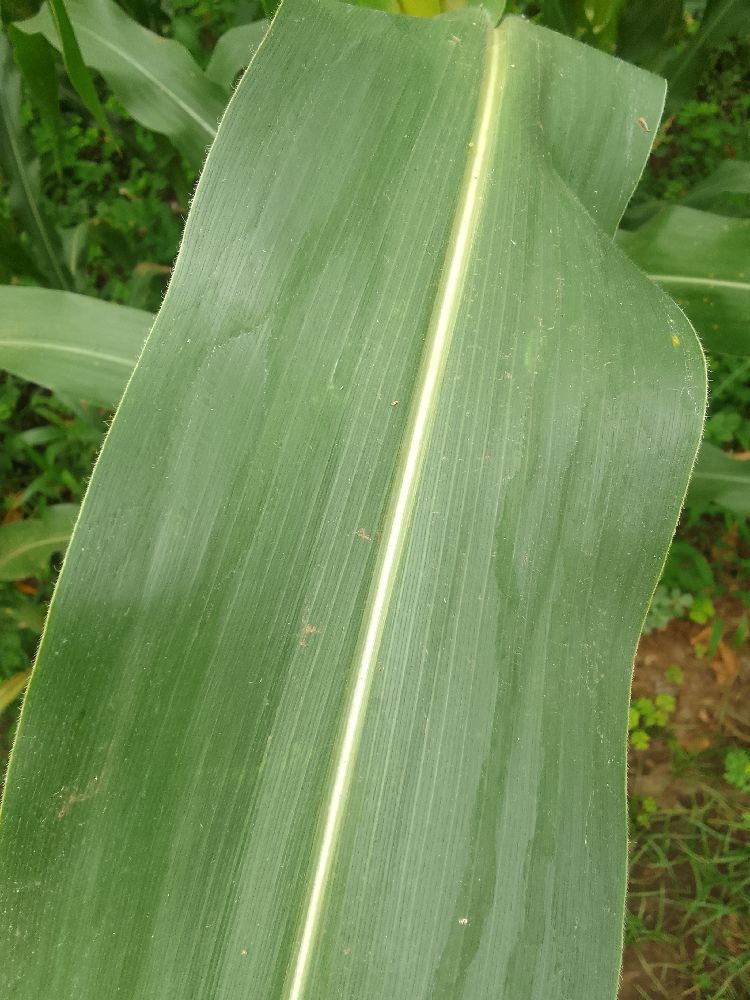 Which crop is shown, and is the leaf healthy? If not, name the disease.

maize, healthy
